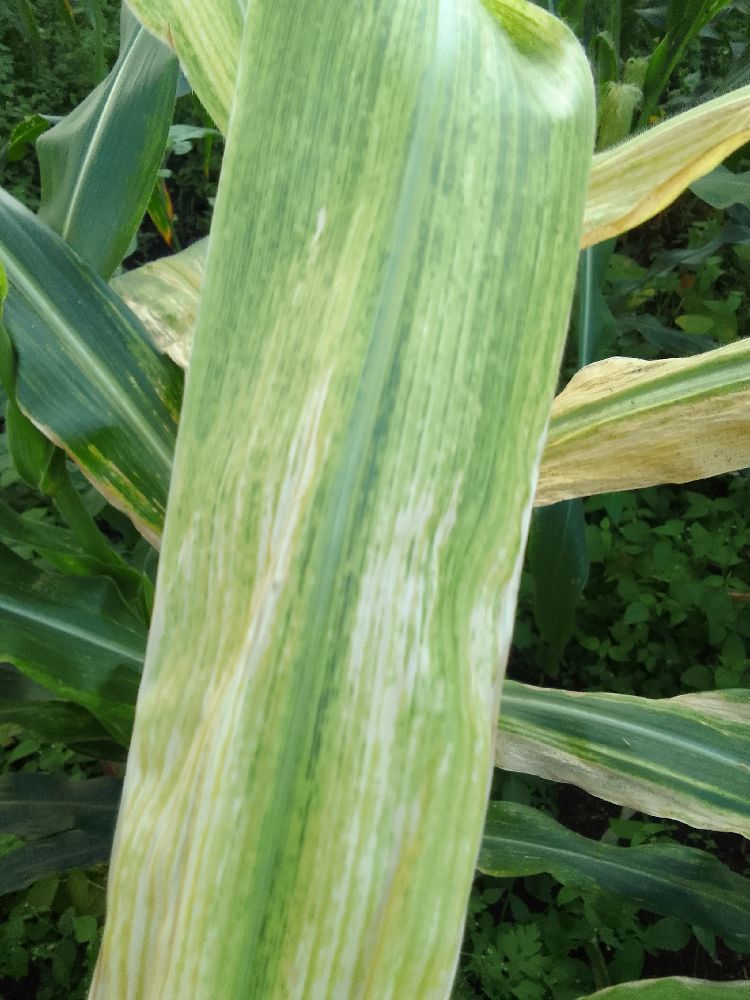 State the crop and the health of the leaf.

maize, maize lethal necrosis
